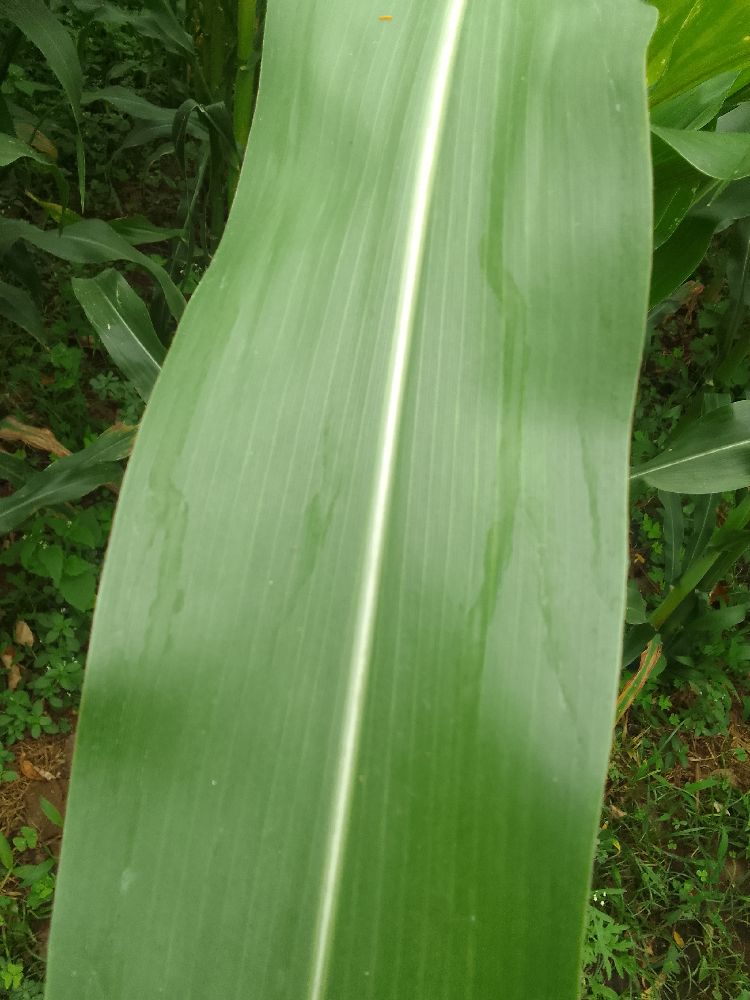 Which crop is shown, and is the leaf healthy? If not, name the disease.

maize, healthy
